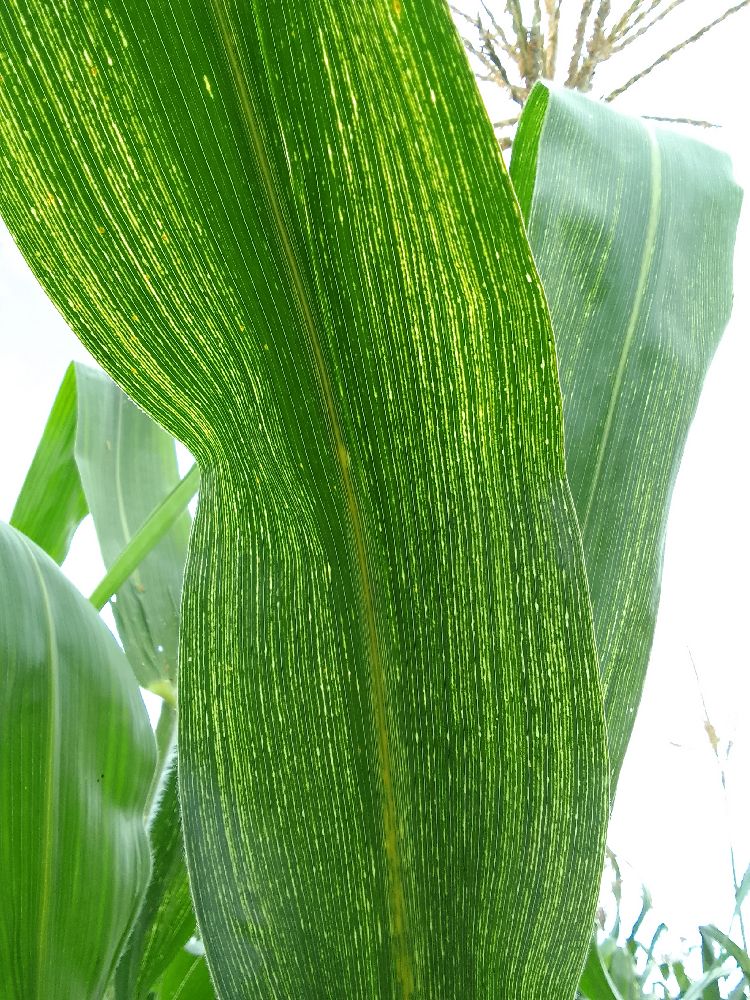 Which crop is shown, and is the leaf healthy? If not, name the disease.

maize, maize streak virus
